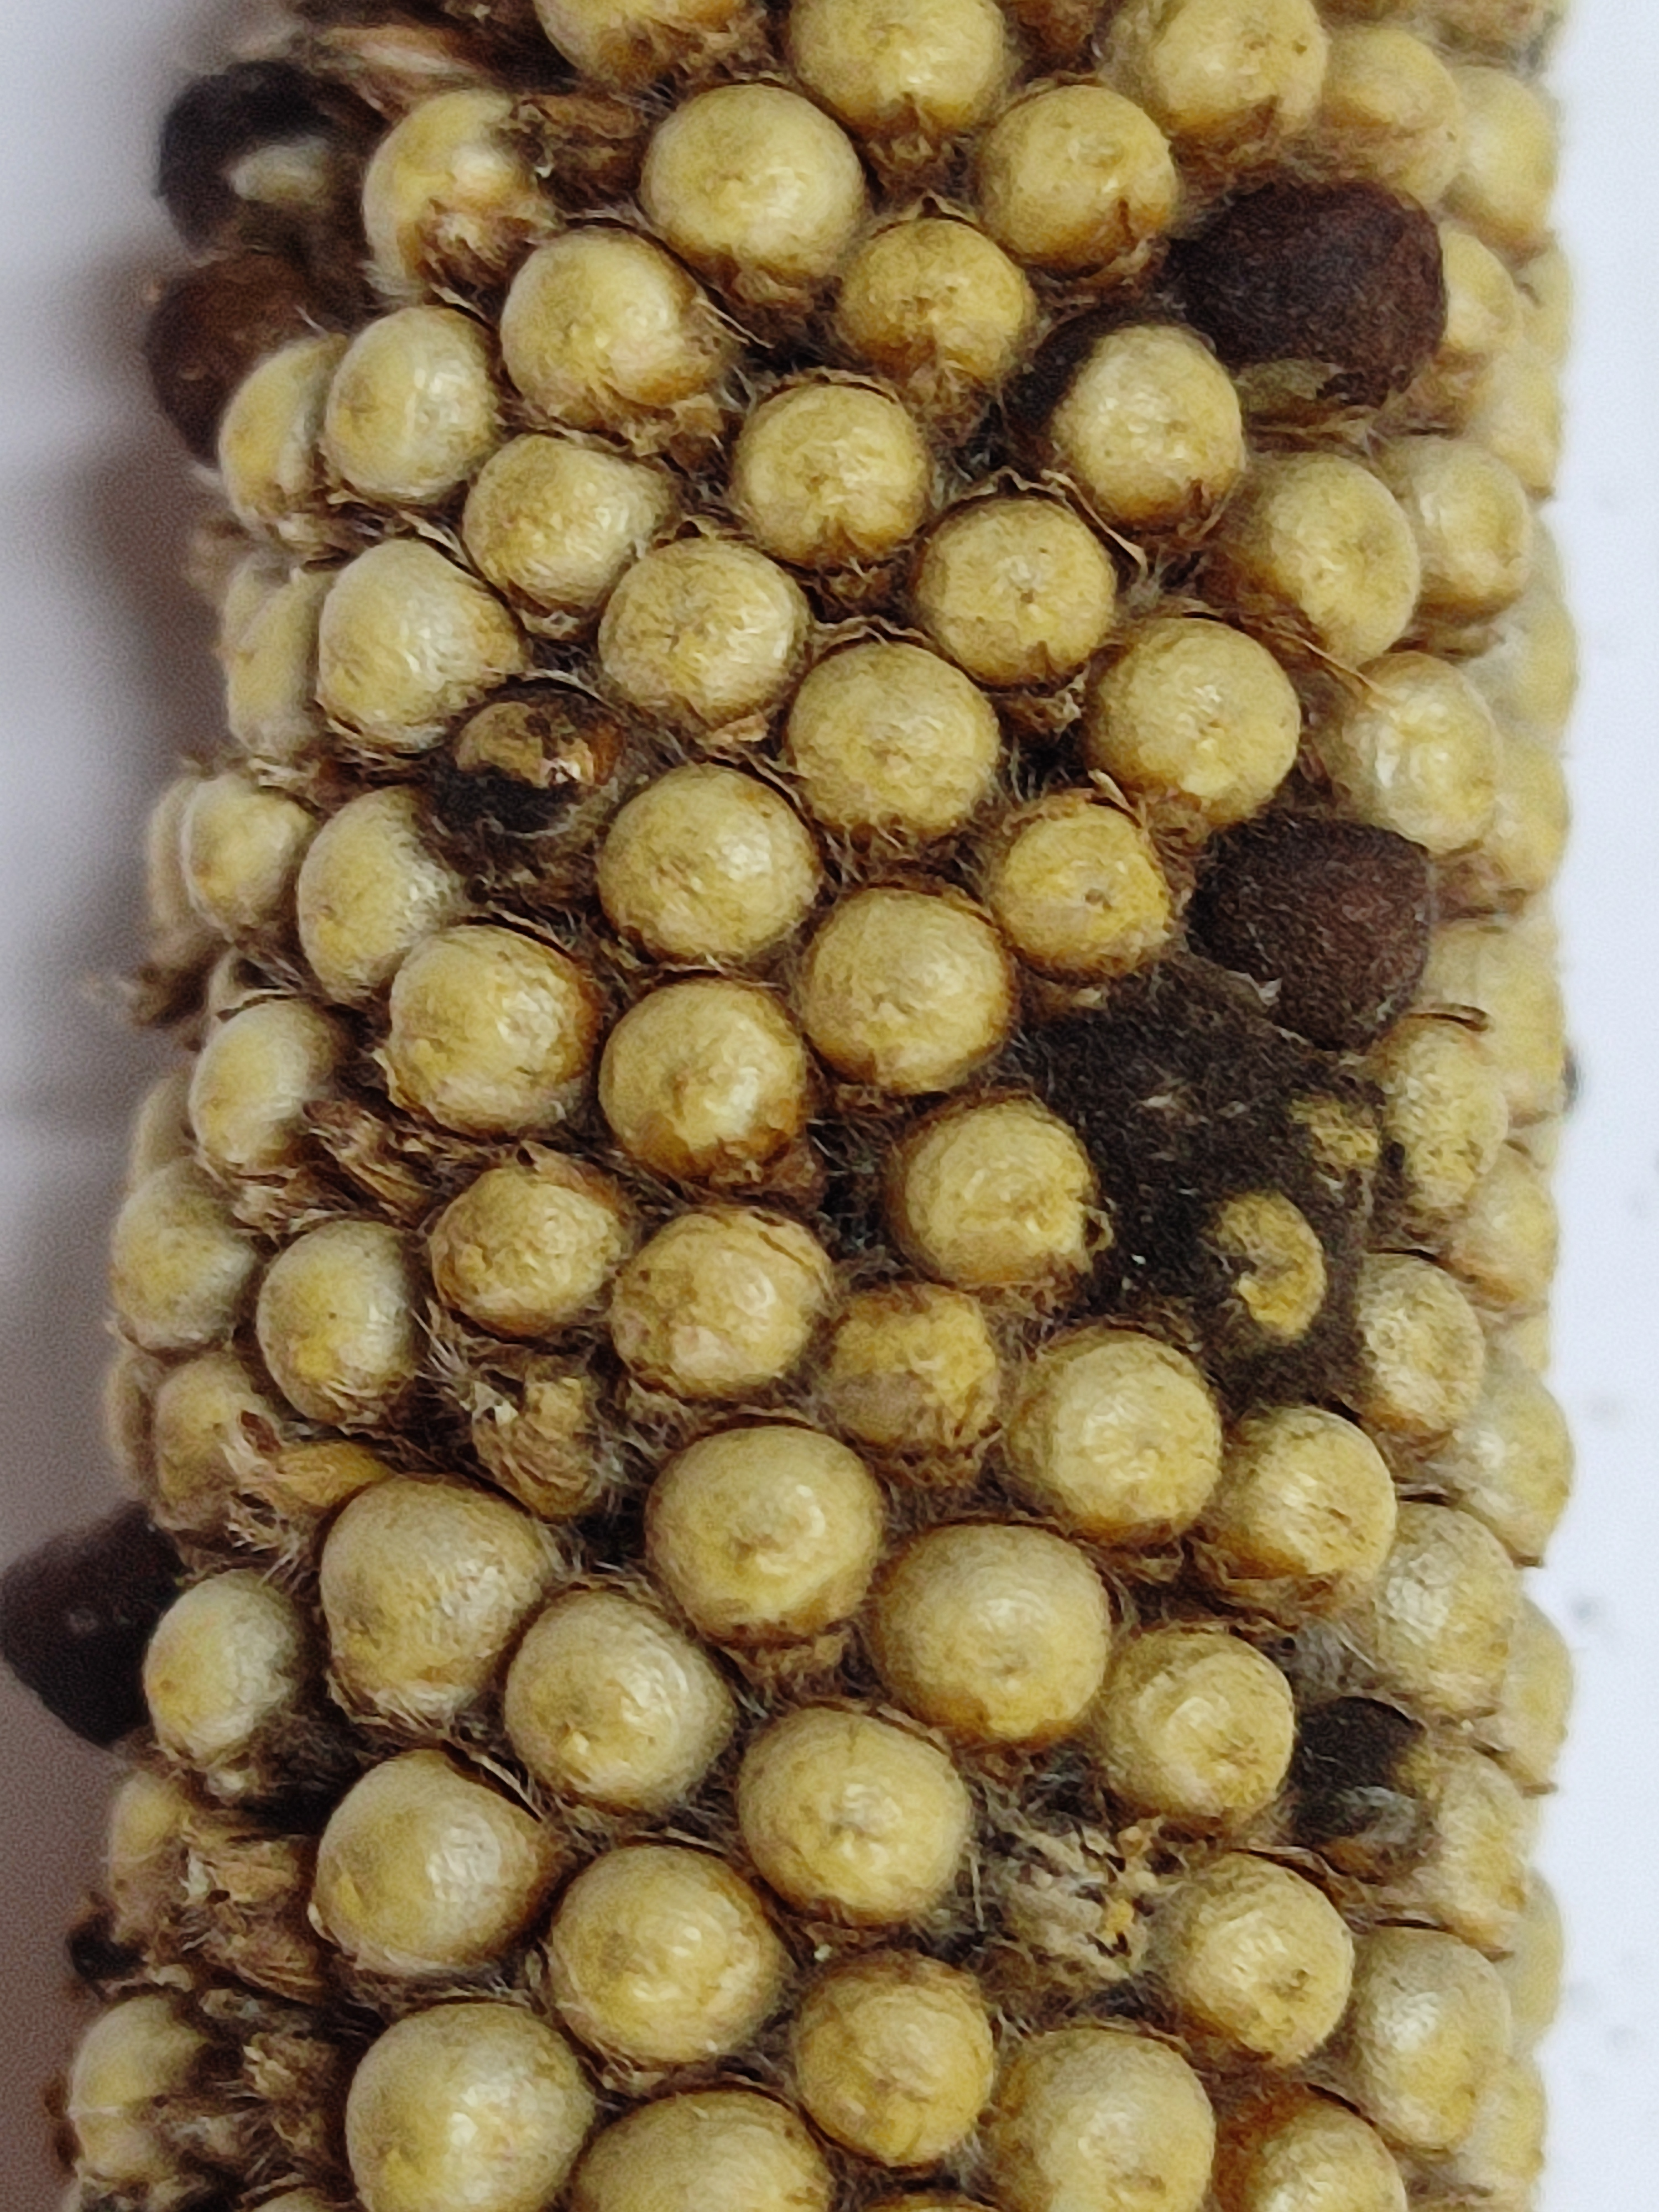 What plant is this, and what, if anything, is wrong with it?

pearl millet, smut
